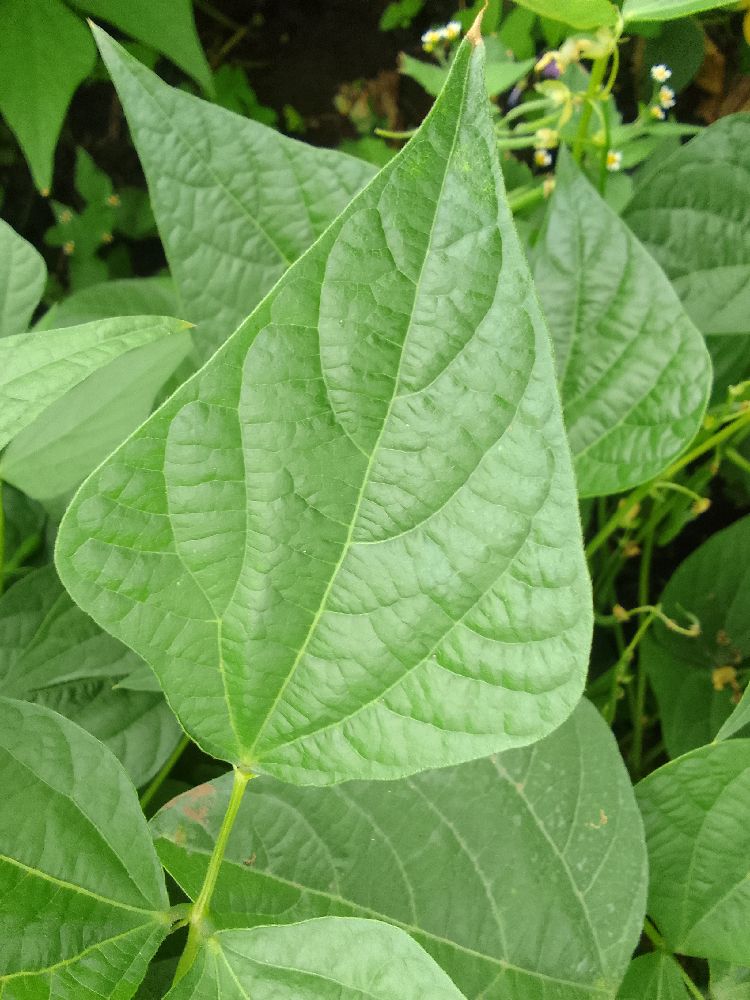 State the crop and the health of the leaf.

common bean, healthy
